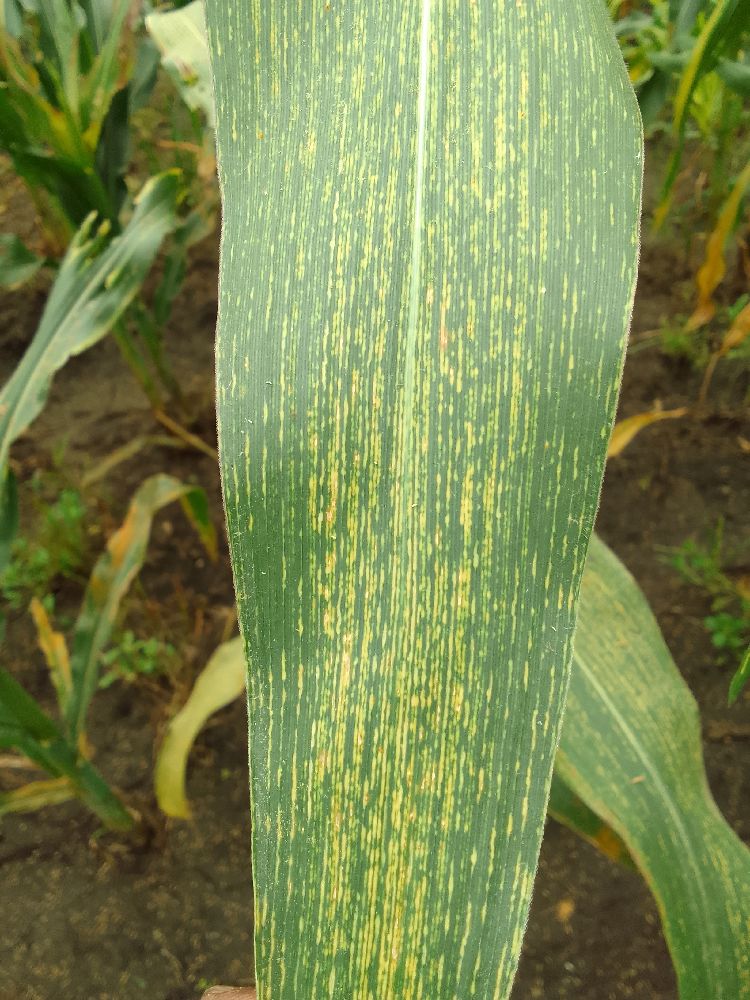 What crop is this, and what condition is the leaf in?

maize, maize streak virus
